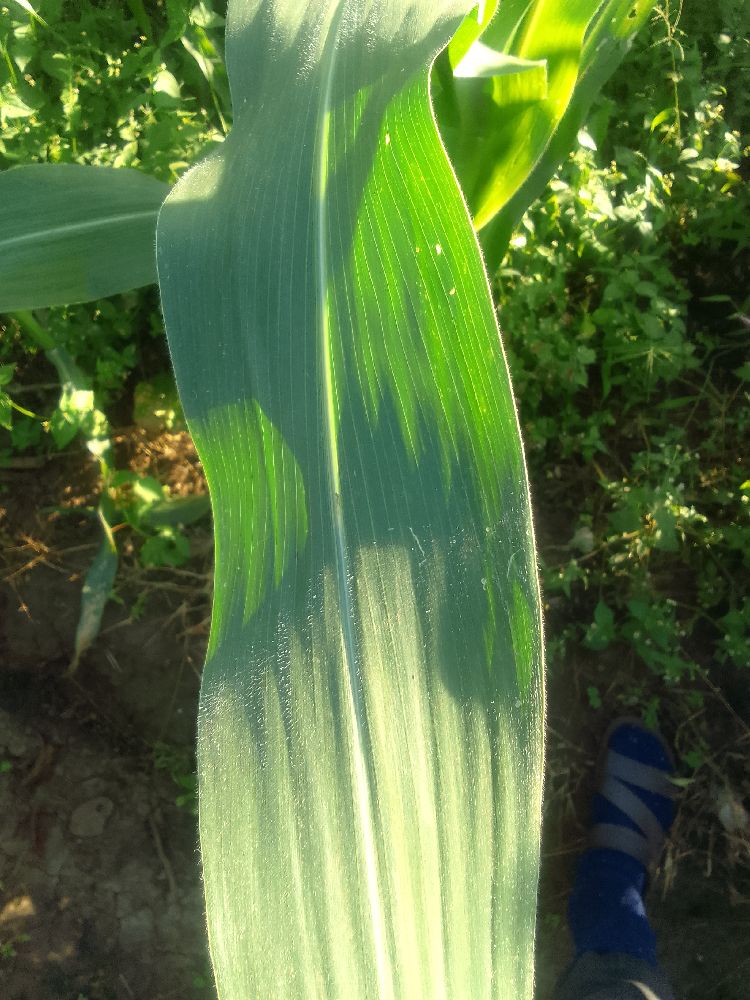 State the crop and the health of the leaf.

maize, healthy
